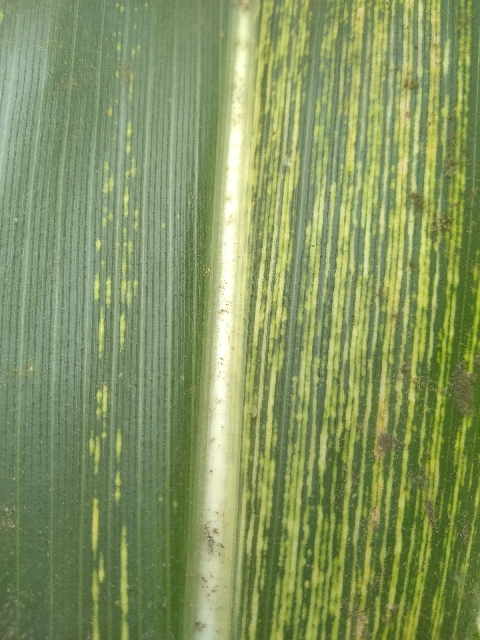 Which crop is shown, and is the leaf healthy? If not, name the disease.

maize, maize streak virus
